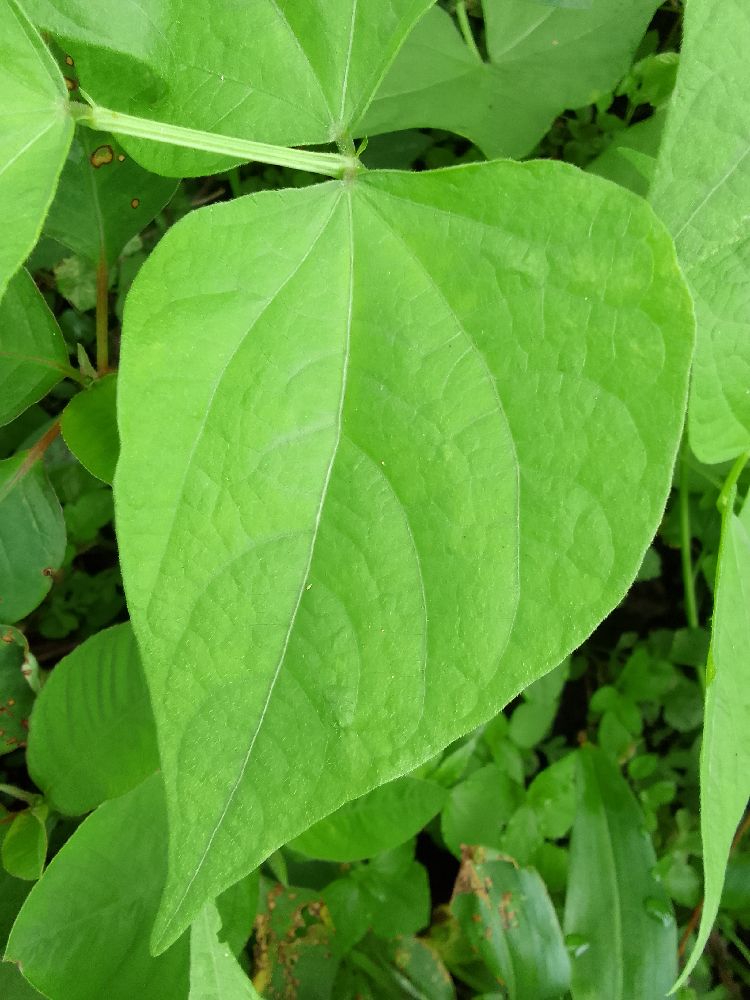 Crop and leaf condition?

common bean, healthy
